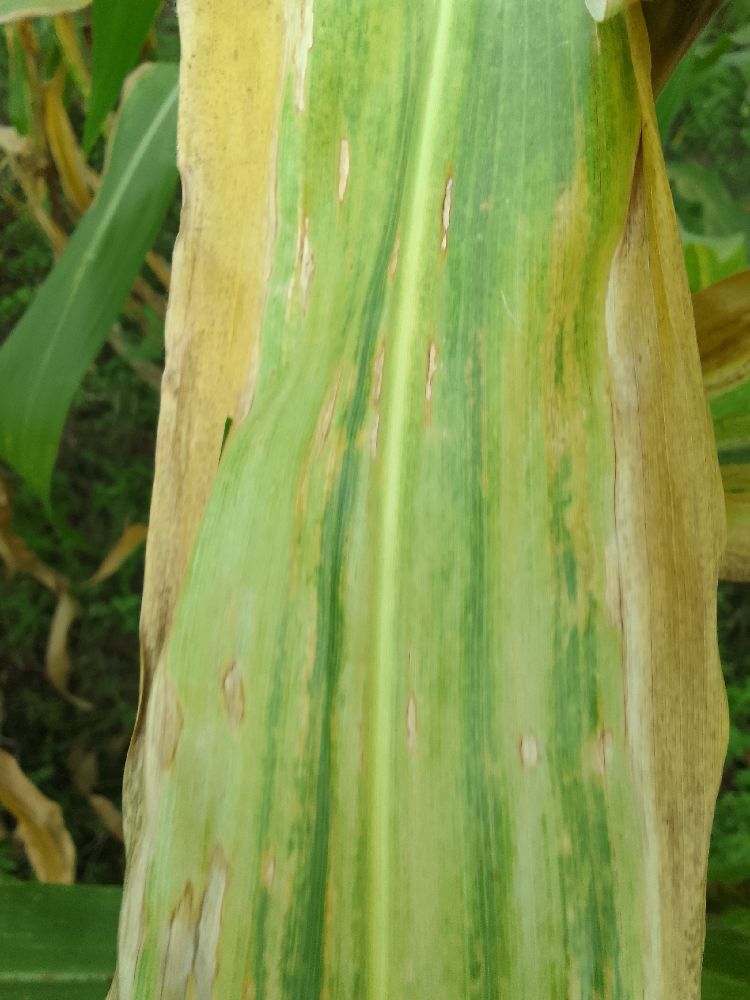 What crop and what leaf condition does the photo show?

maize, maize lethal necrosis
